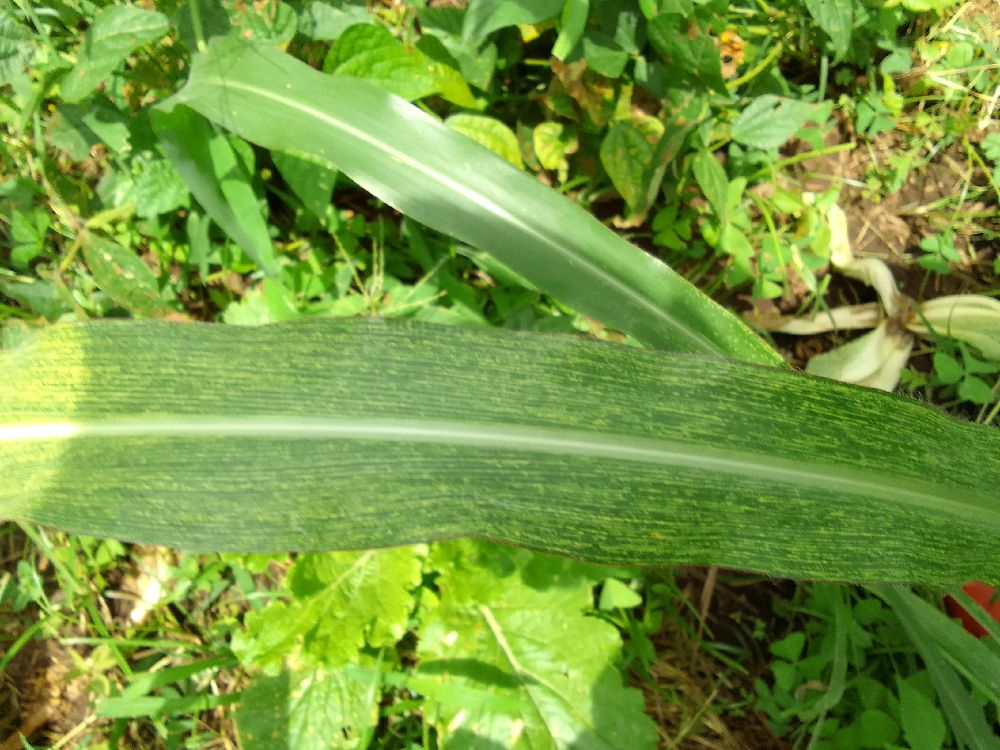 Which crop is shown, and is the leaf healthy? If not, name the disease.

maize, maize streak virus
